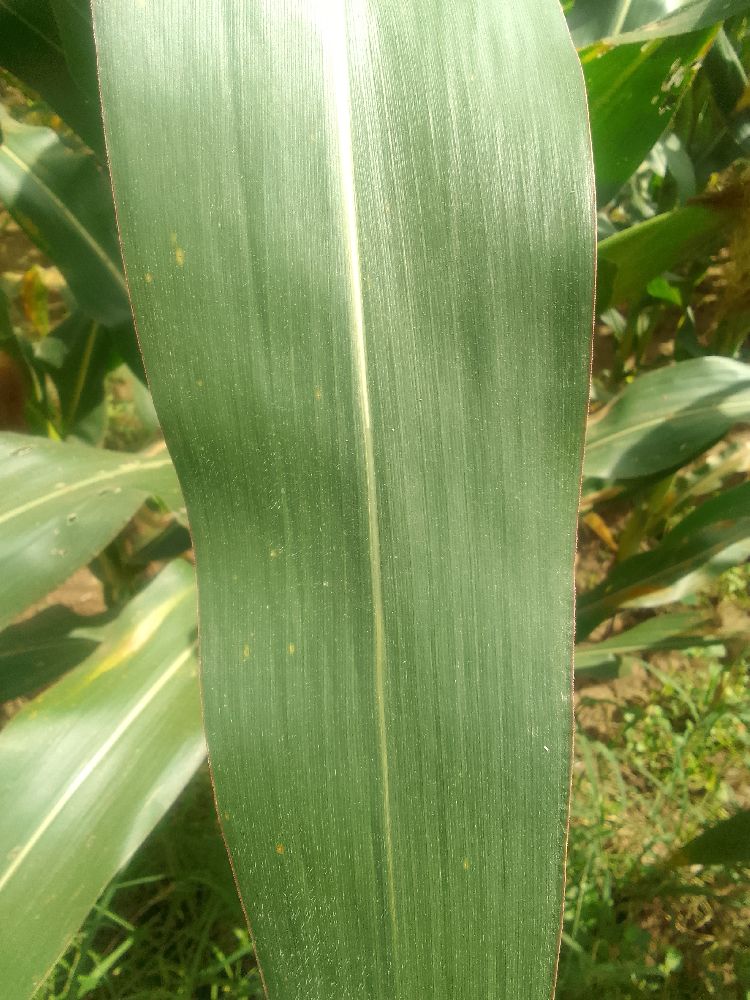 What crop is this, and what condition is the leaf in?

maize, healthy
